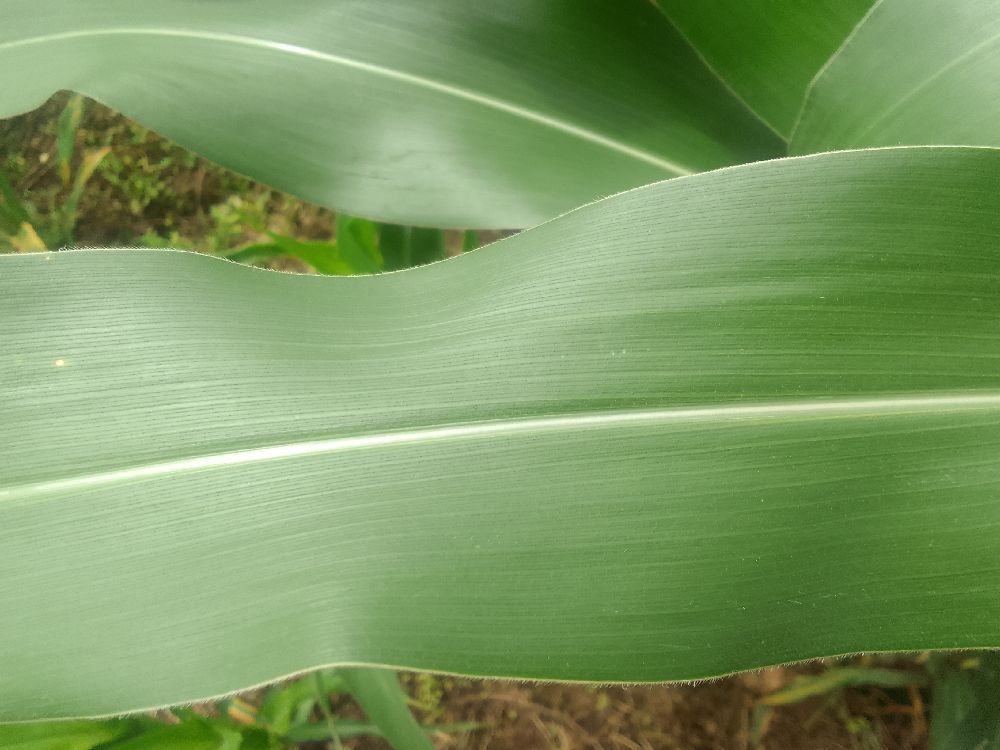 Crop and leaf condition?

maize, healthy
